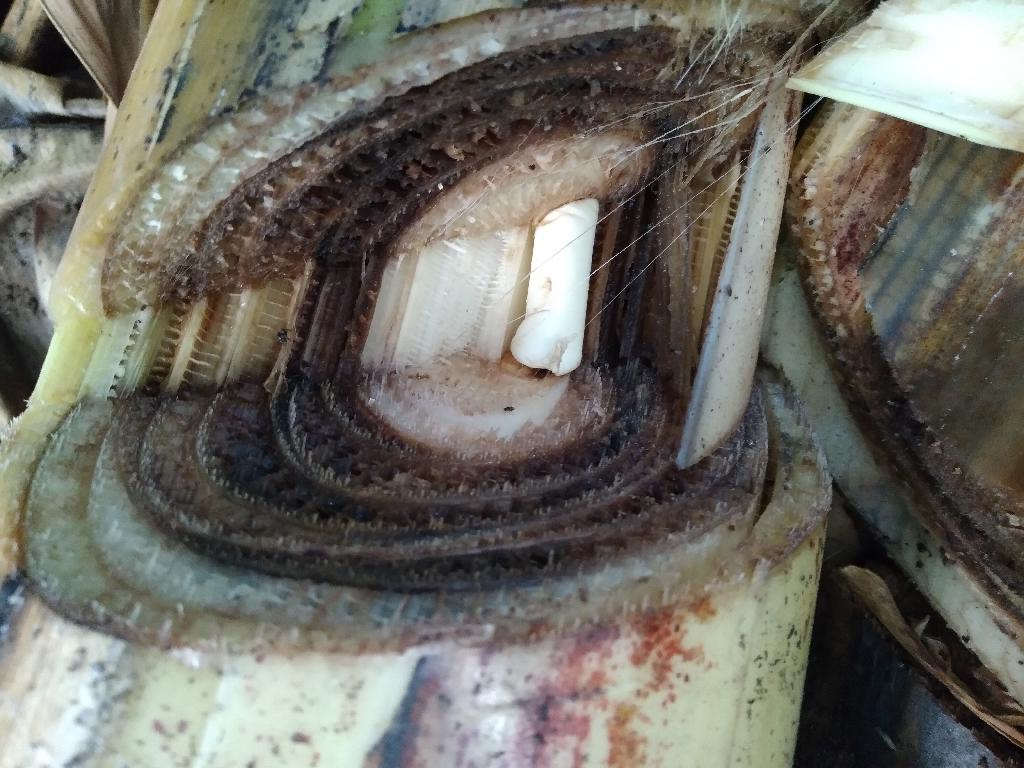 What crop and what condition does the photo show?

banana, fusarium wilt race 1
